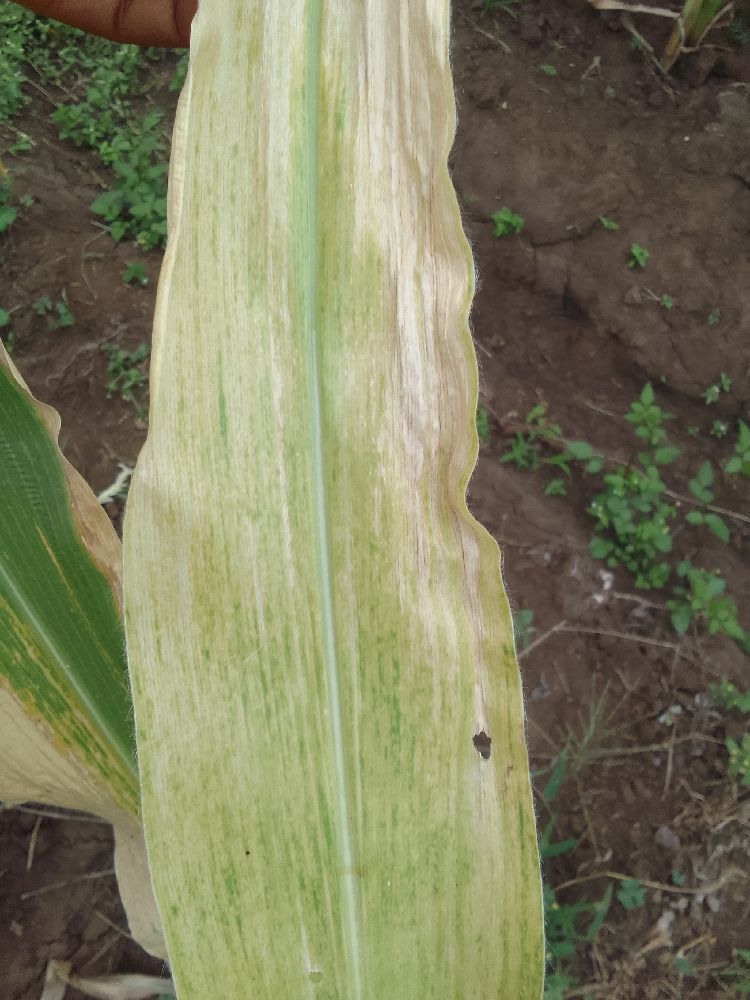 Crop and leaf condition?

maize, maize lethal necrosis
